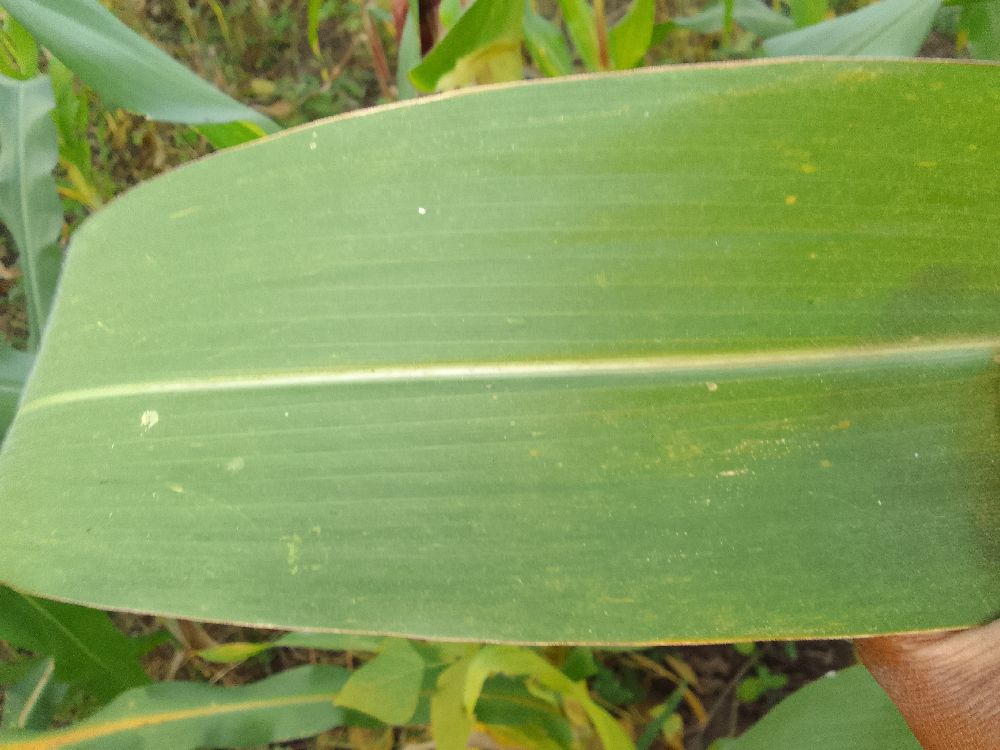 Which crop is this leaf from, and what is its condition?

maize, healthy
